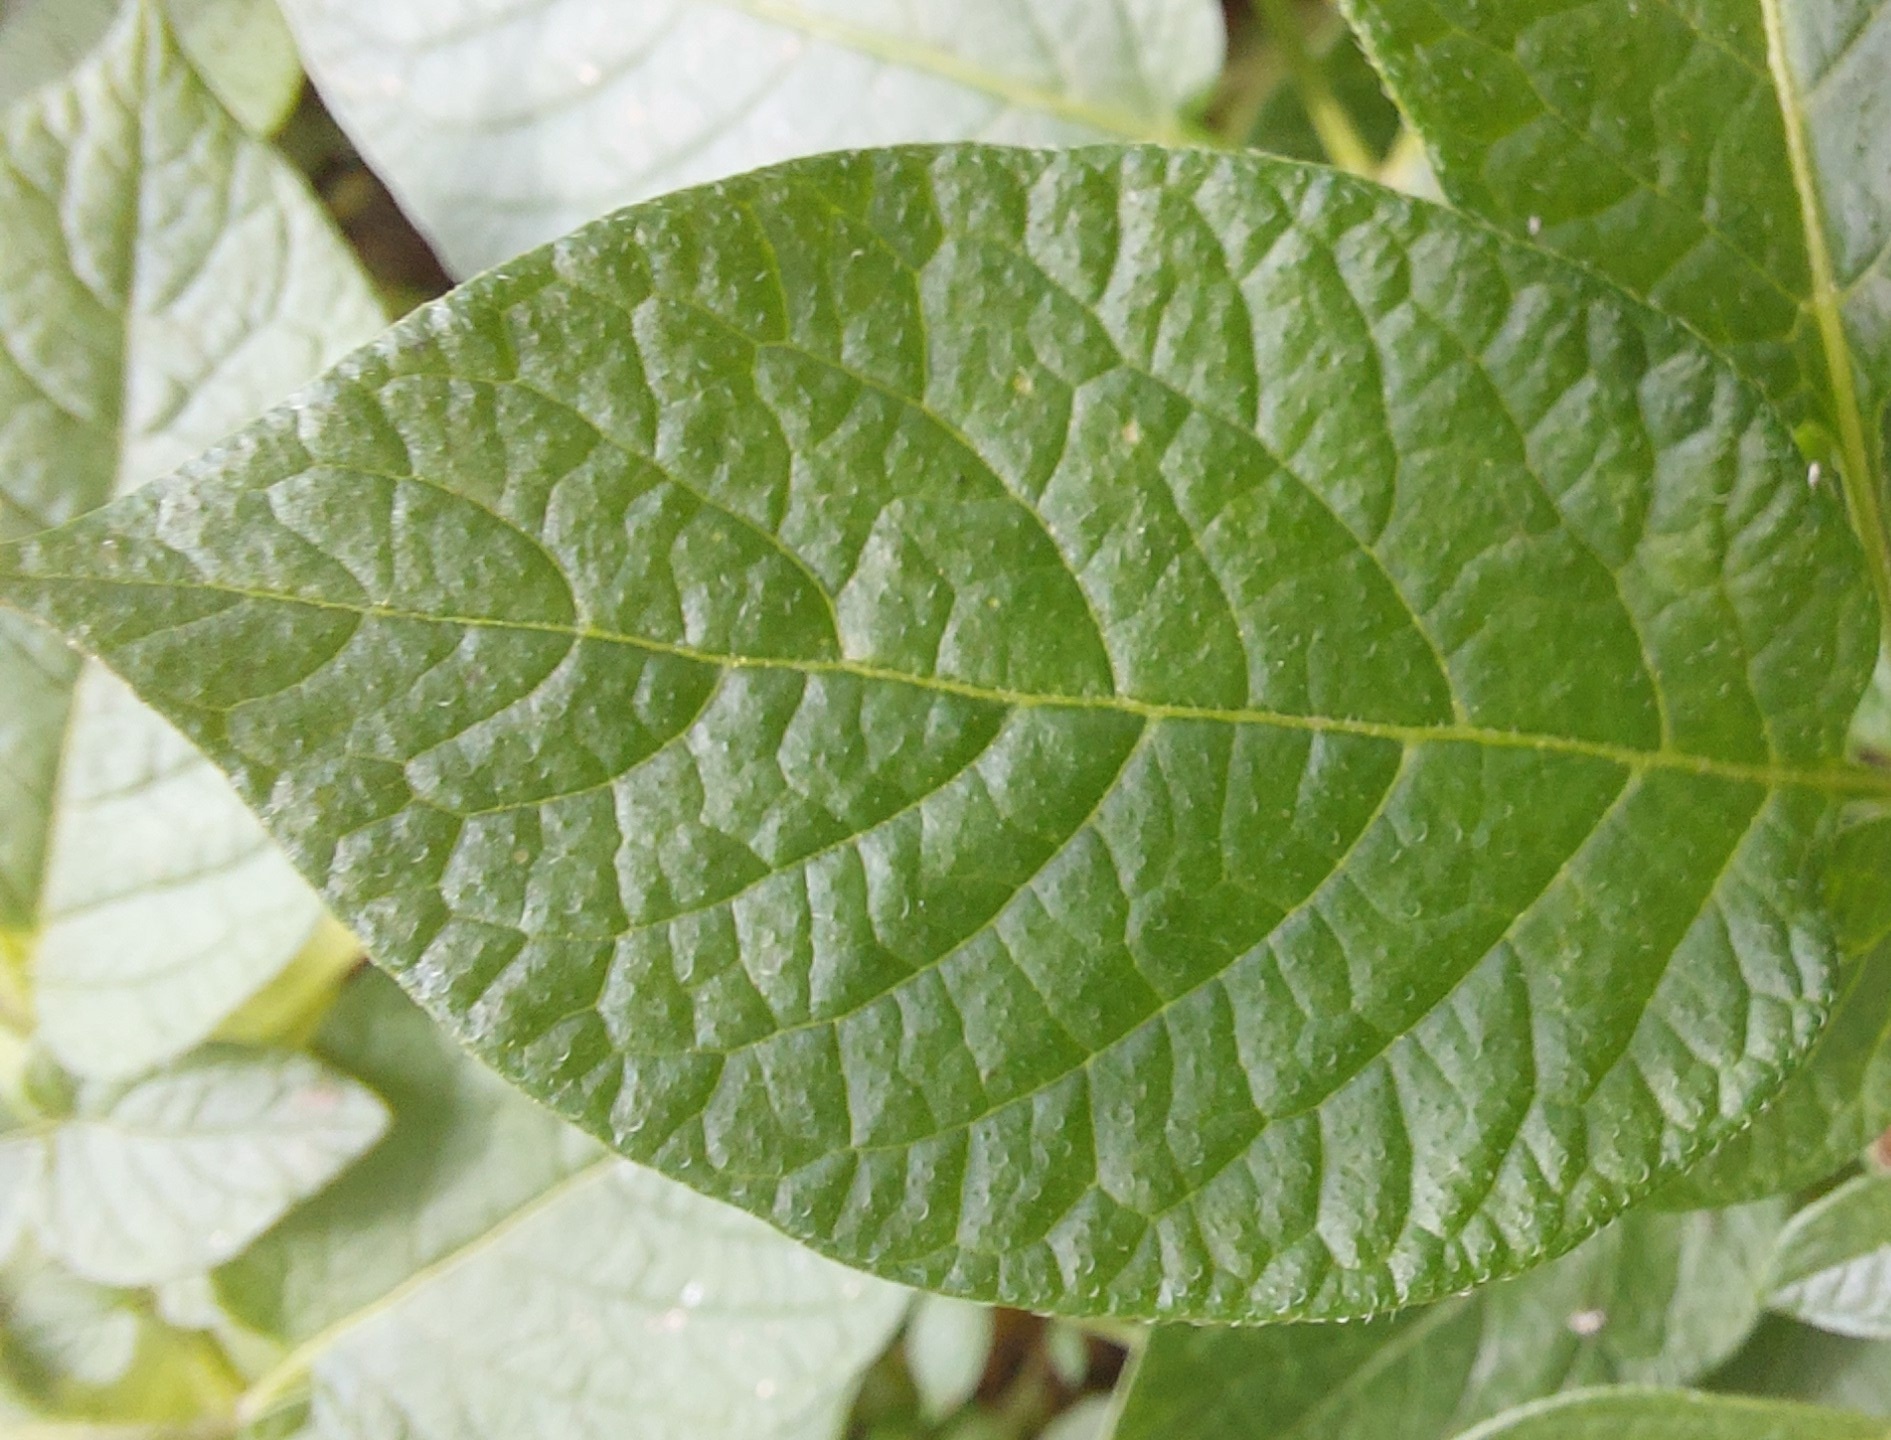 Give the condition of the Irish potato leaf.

healthy
